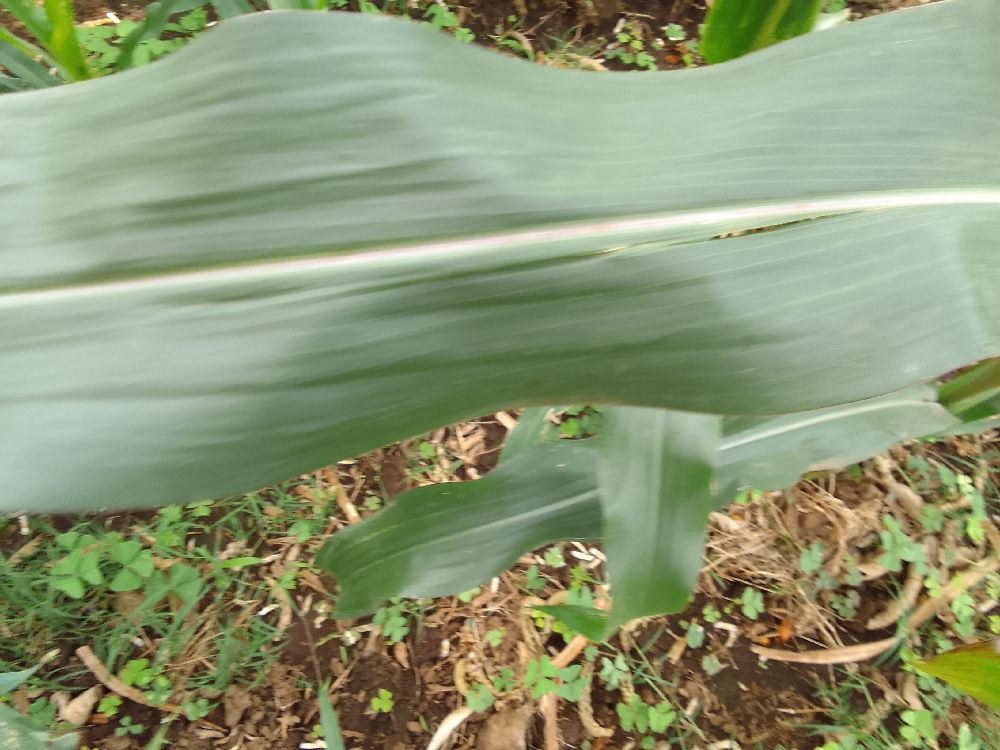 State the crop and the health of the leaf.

maize, healthy
